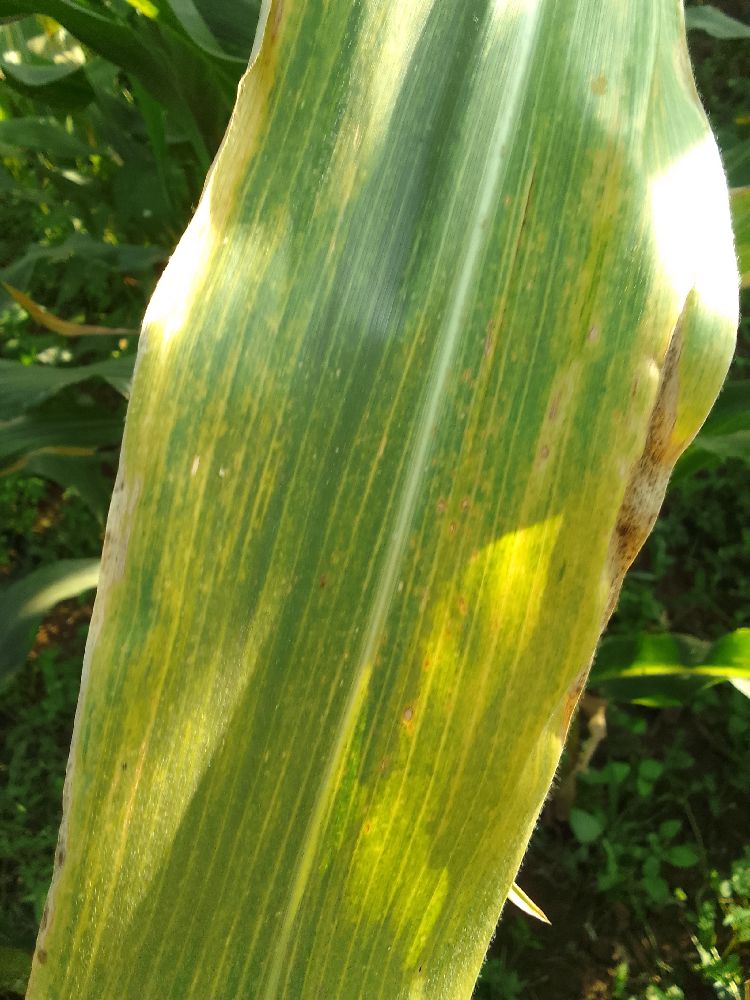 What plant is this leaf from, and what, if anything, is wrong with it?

maize, maize lethal necrosis
